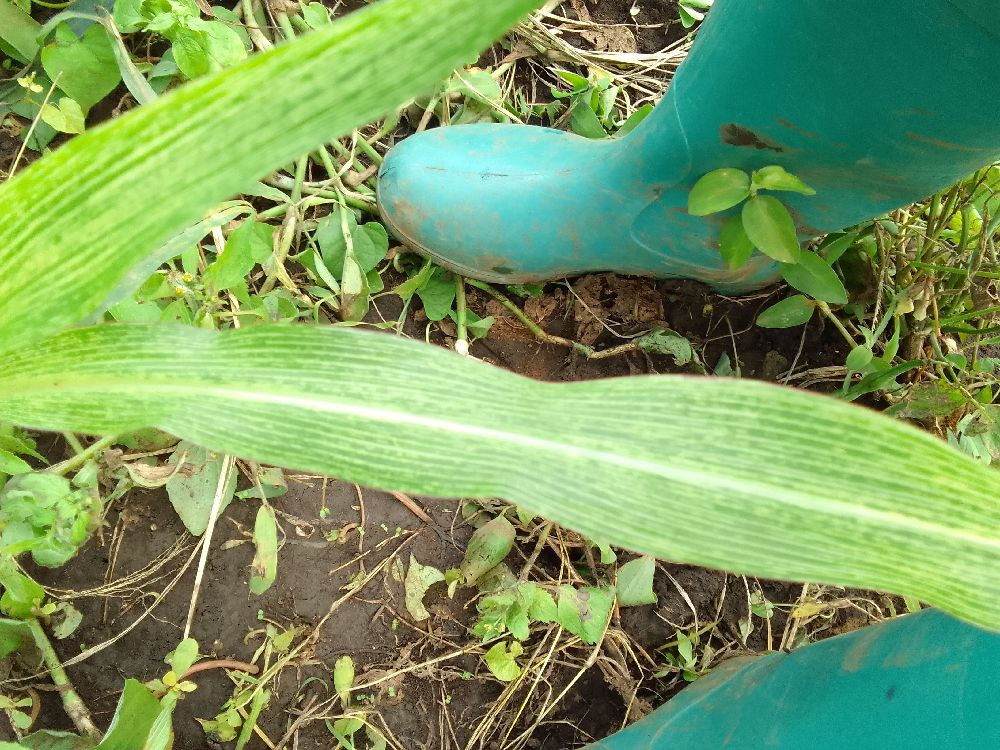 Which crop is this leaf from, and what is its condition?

maize, maize streak virus
